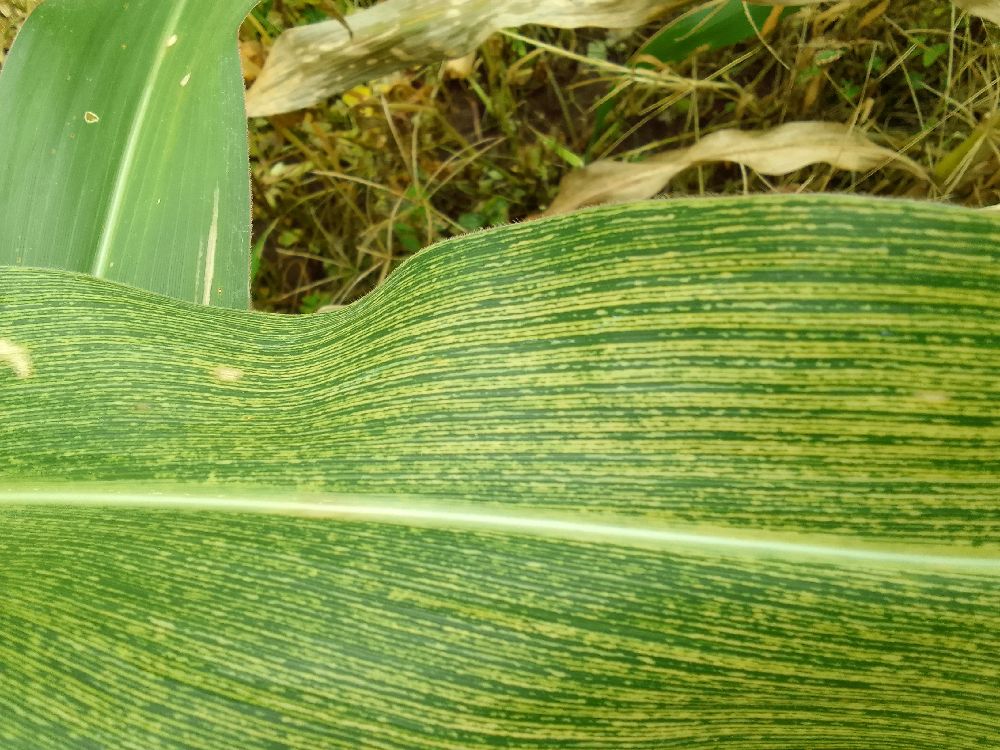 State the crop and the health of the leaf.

maize, maize streak virus
